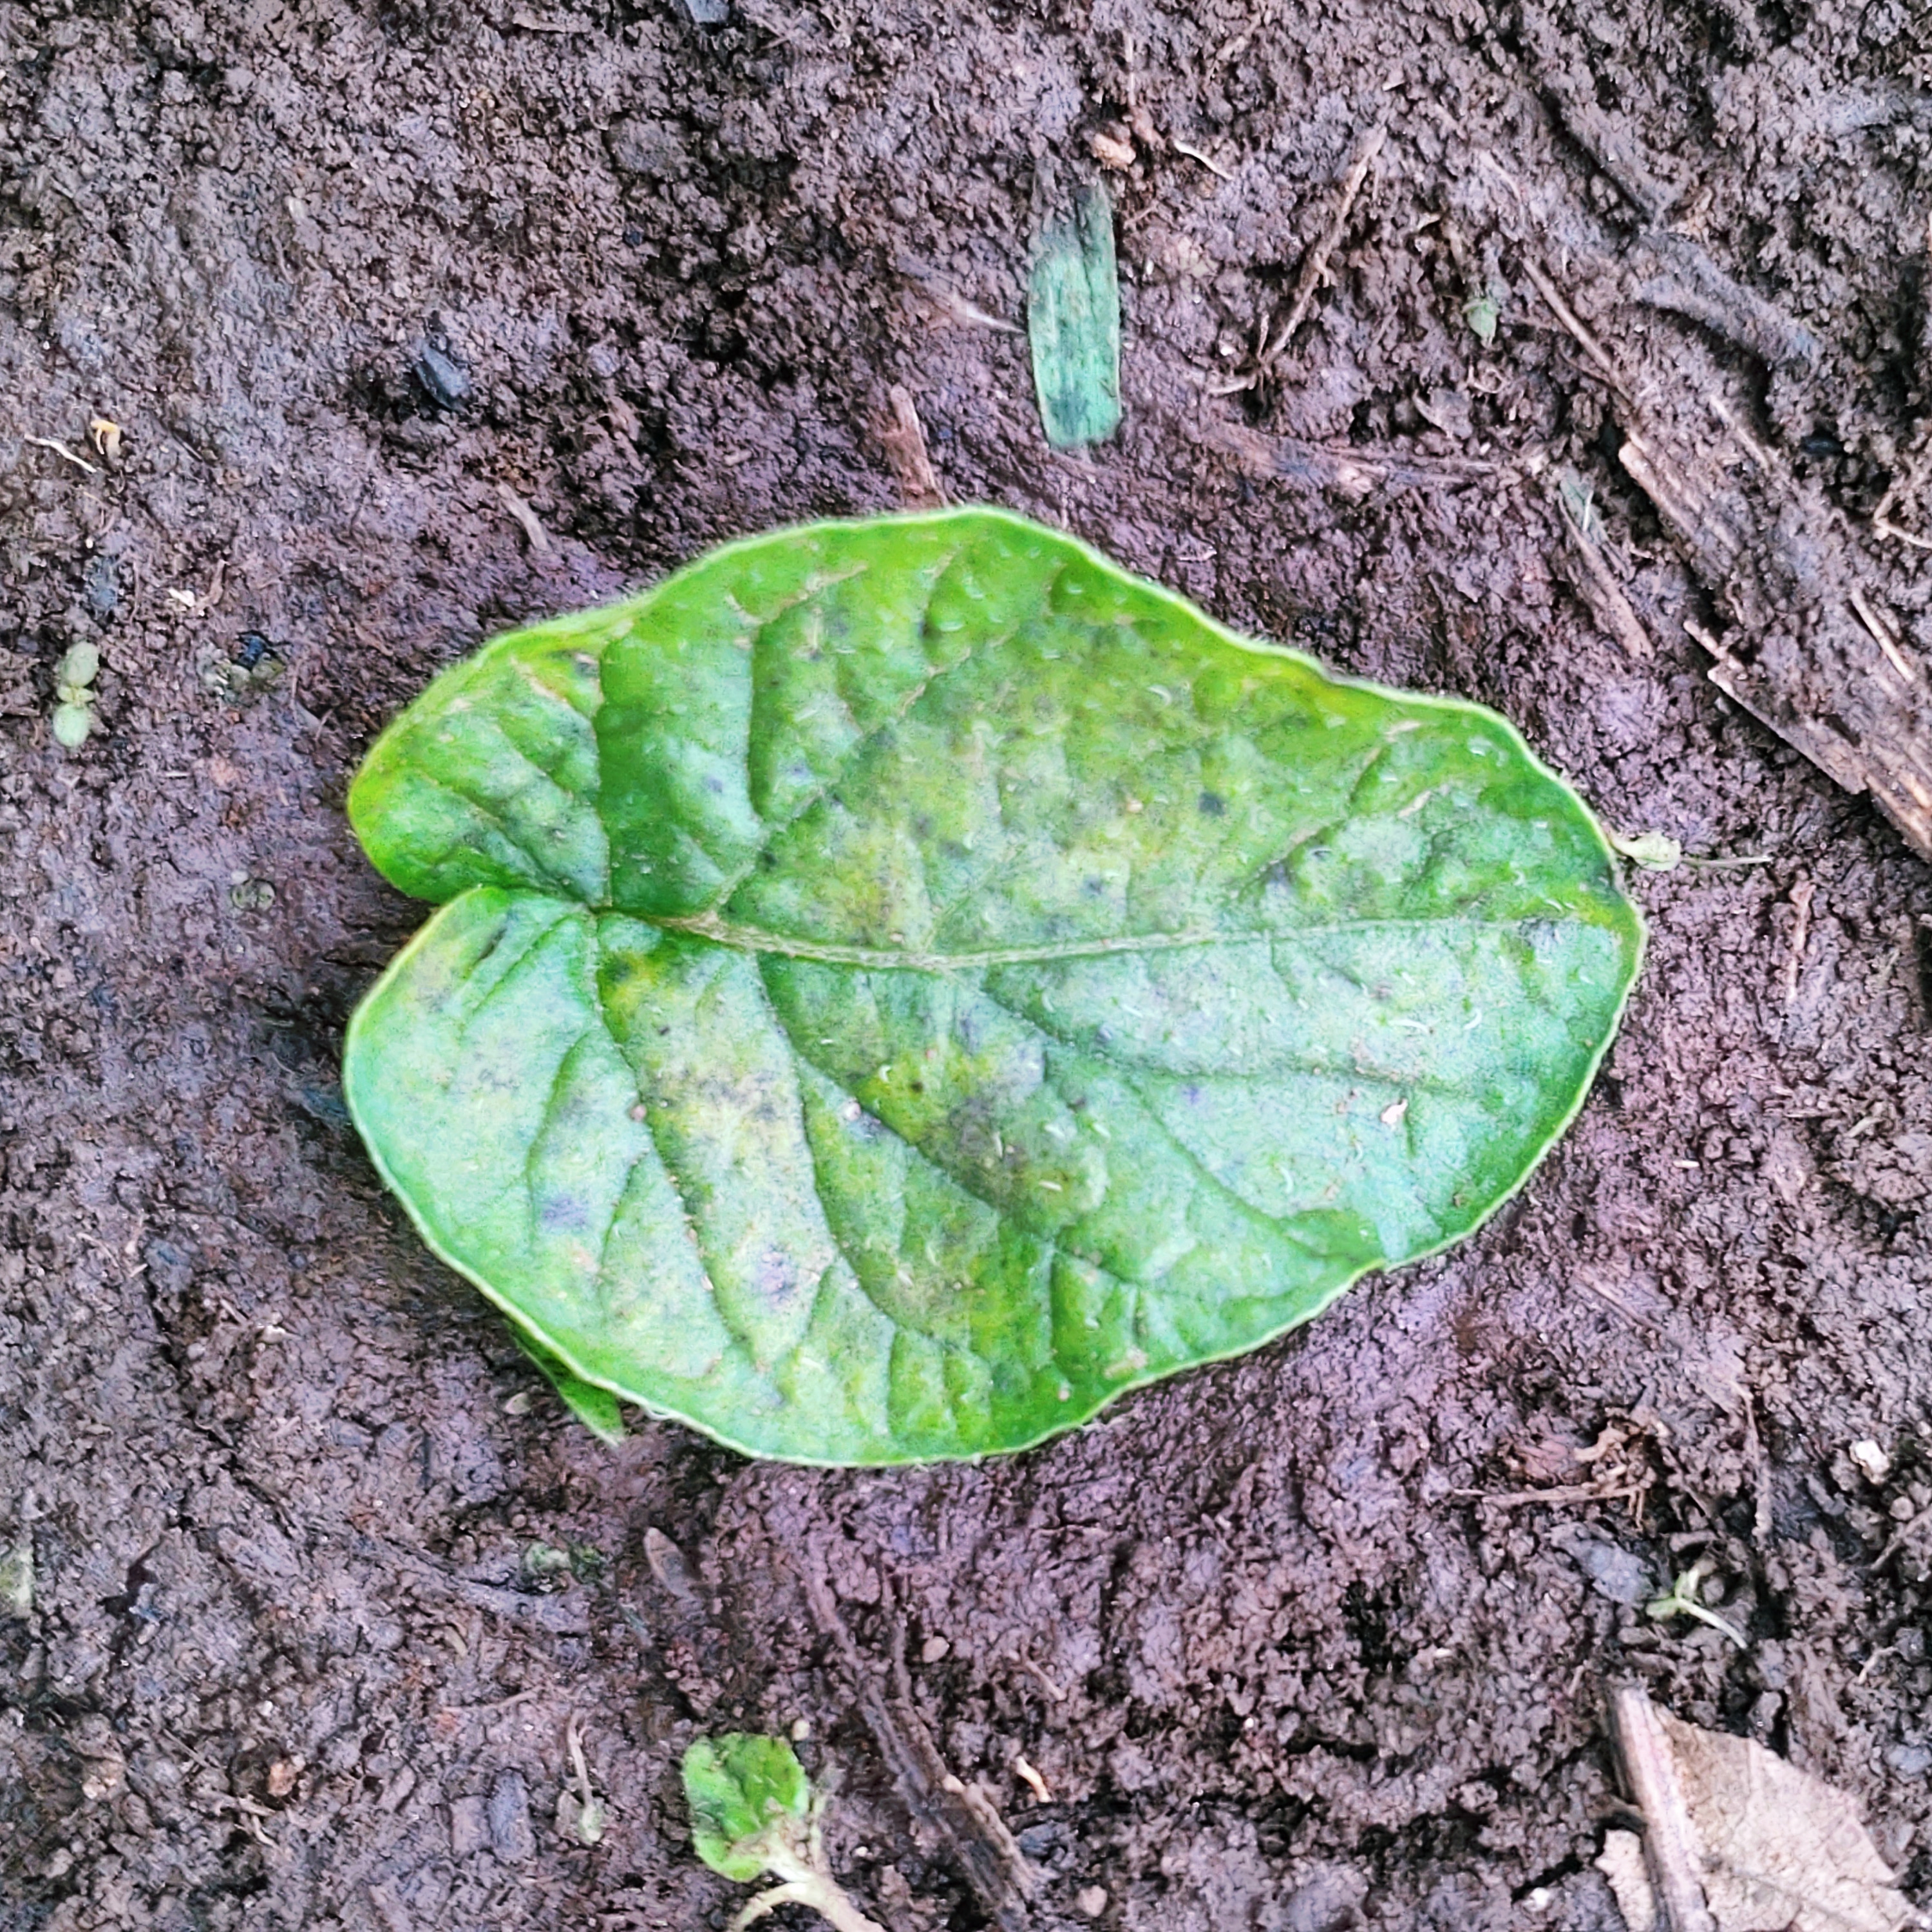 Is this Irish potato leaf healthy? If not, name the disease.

late blight
